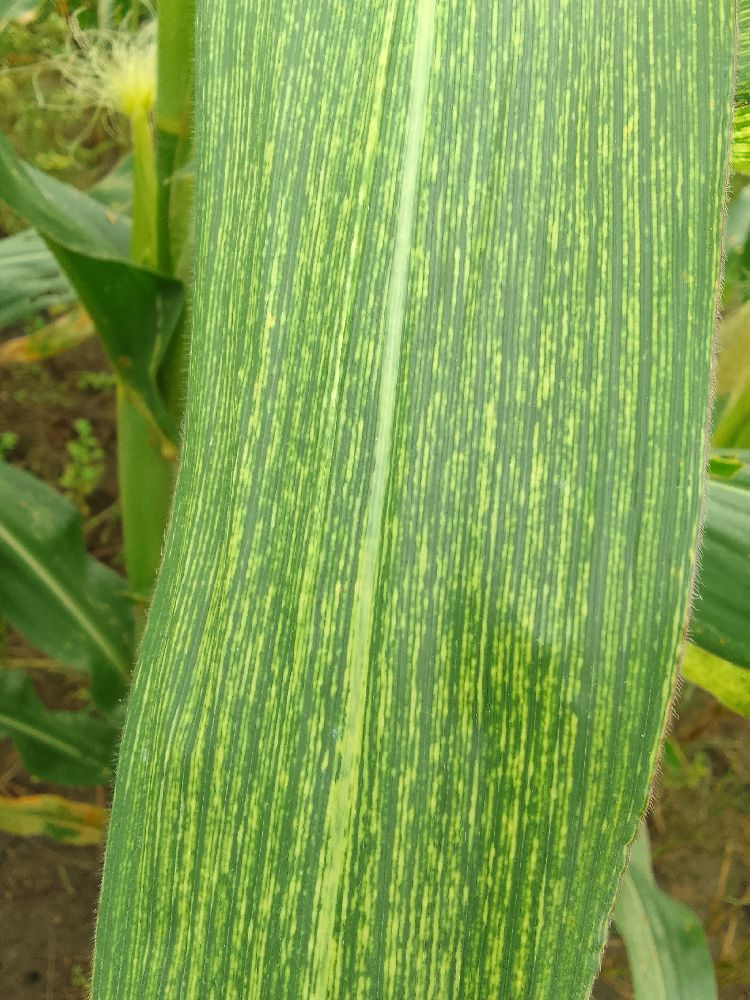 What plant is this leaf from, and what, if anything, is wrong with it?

maize, maize streak virus
